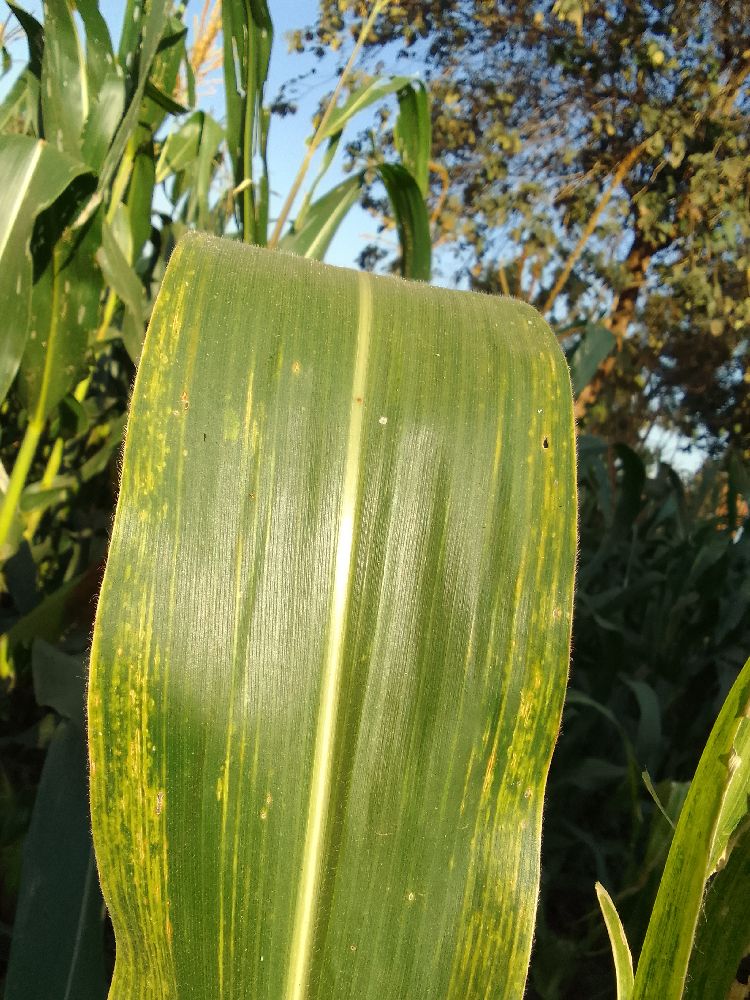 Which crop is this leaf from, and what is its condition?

maize, maize lethal necrosis
